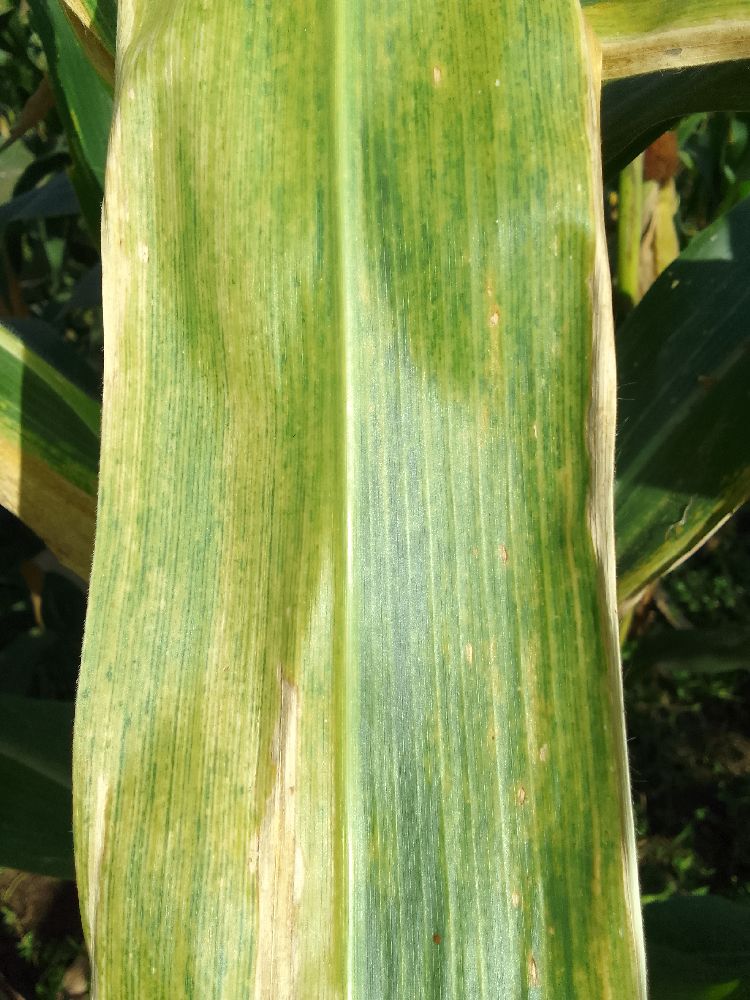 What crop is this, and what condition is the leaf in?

maize, maize lethal necrosis
